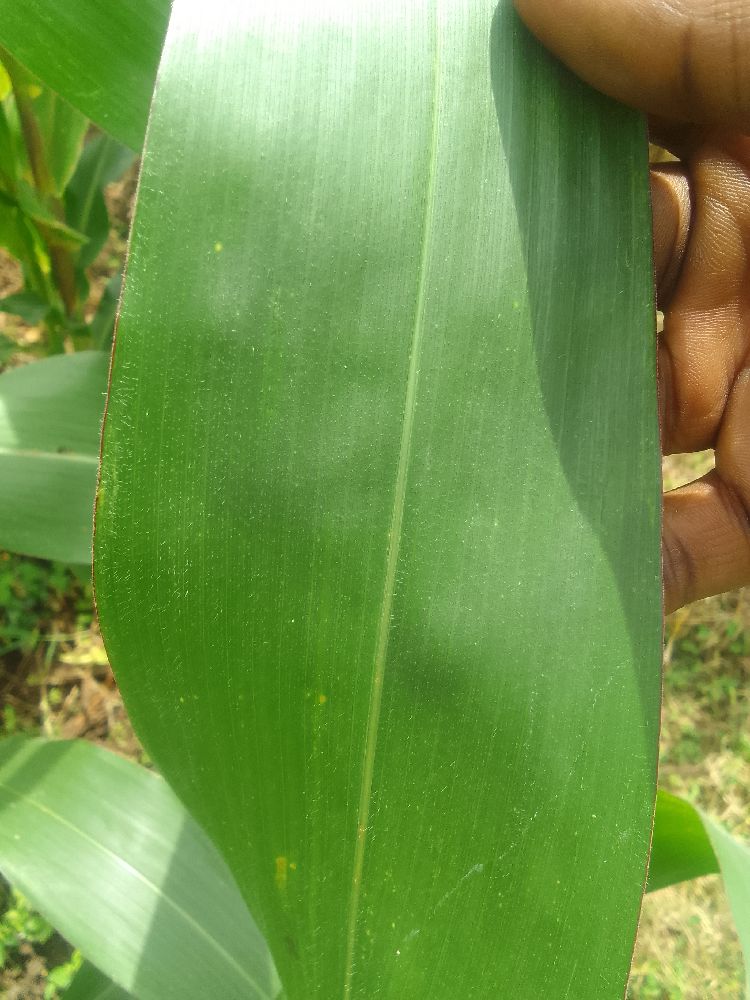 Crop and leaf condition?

maize, healthy
